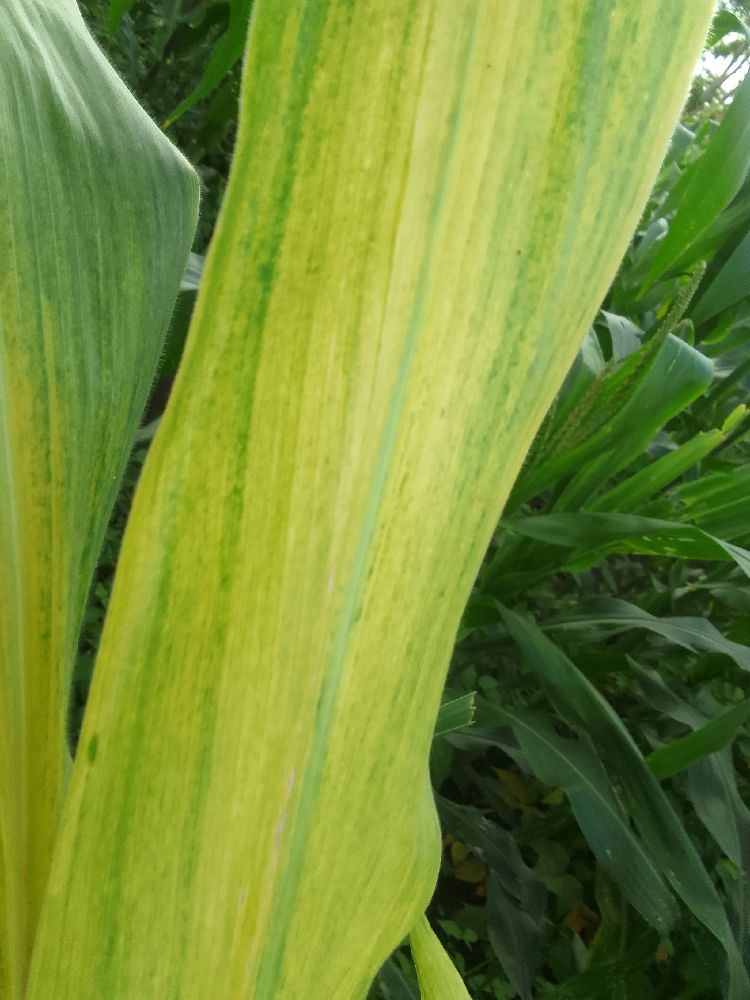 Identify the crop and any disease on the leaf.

maize, maize lethal necrosis
